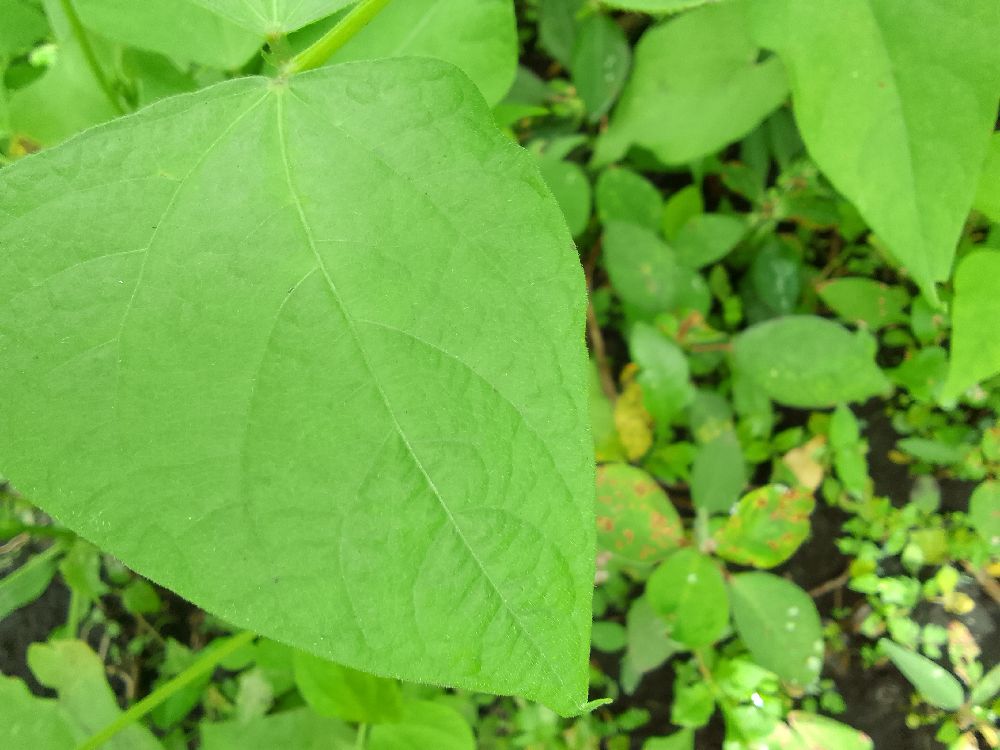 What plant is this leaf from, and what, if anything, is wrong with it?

common bean, healthy
